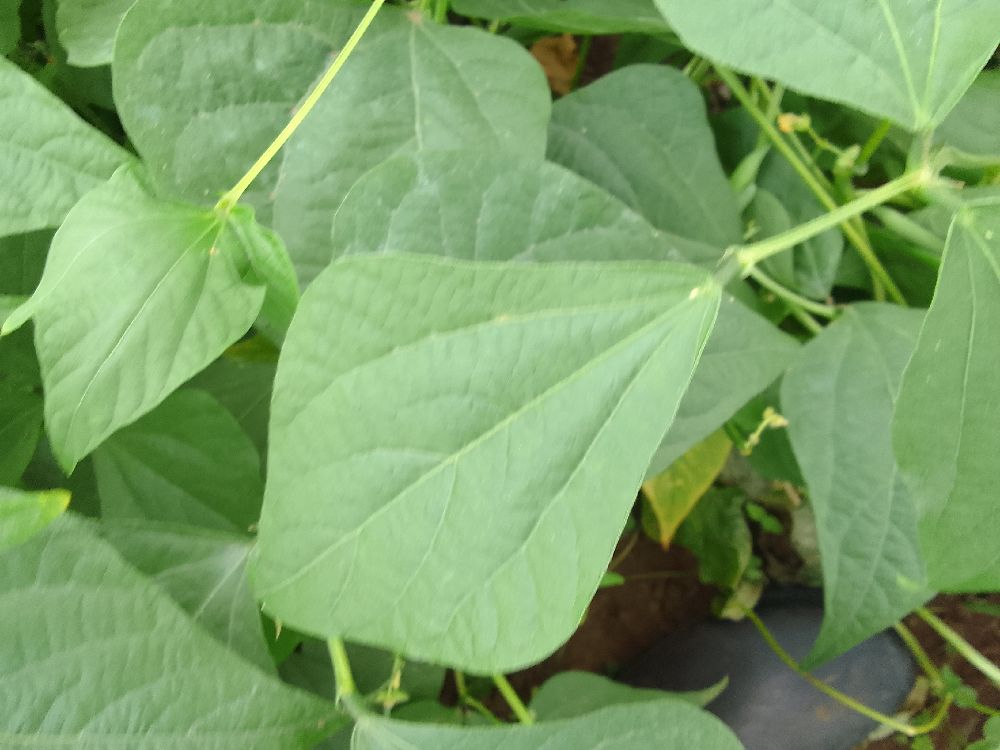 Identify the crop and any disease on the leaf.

common bean, healthy
